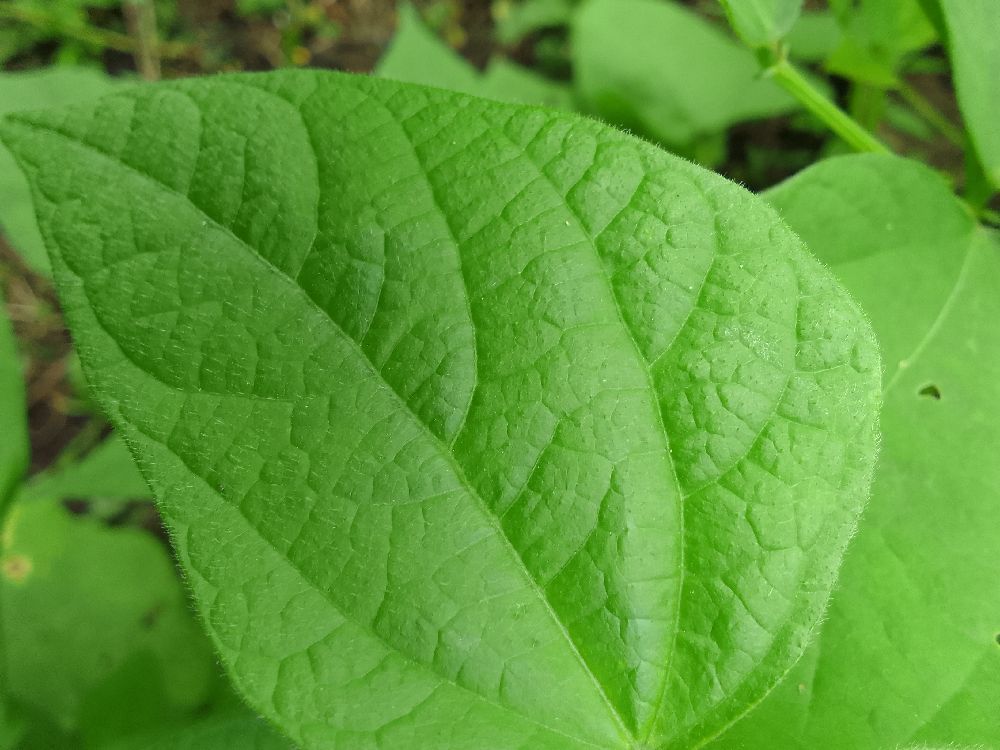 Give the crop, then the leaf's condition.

common bean, healthy
